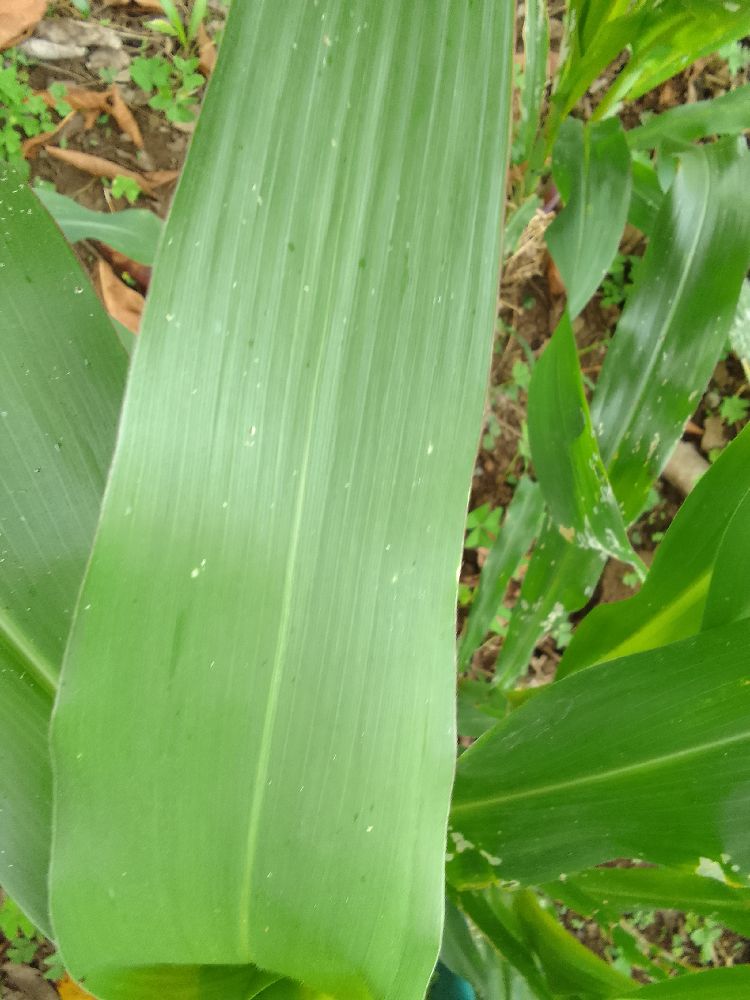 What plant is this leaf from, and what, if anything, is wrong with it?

maize, healthy
